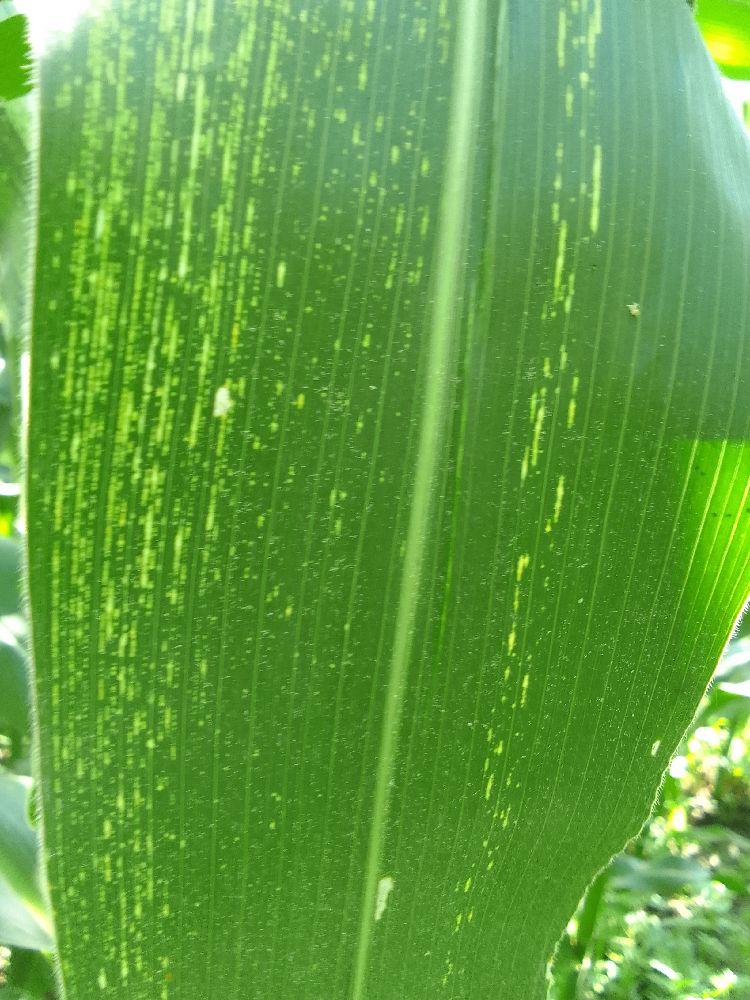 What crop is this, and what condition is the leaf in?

maize, maize streak virus
